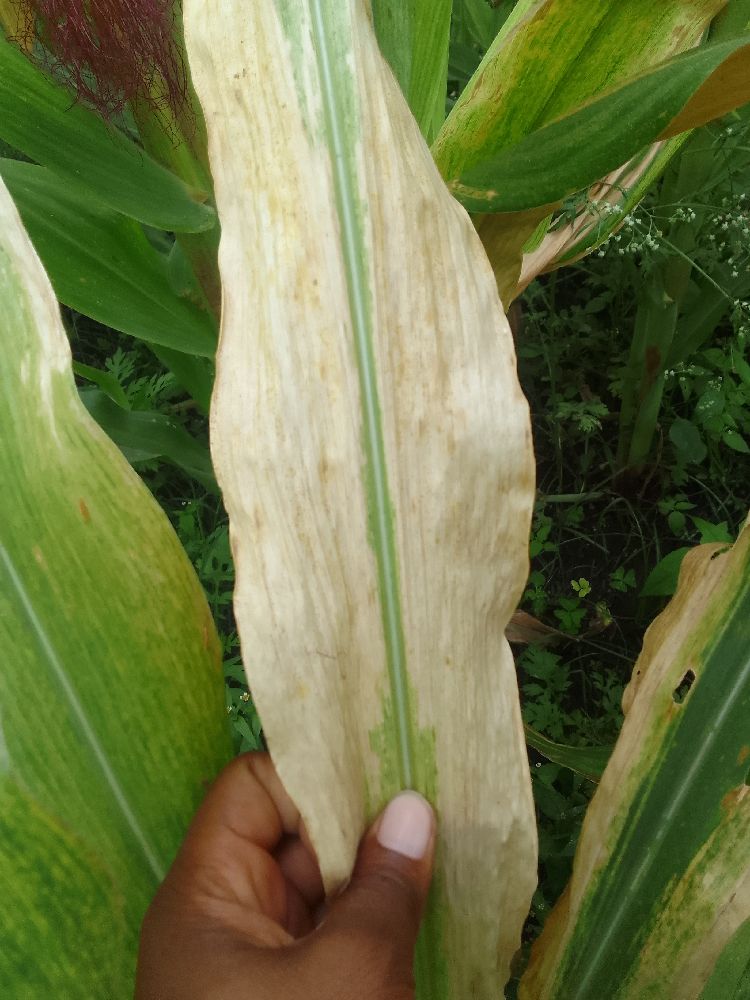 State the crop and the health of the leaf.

maize, maize lethal necrosis
